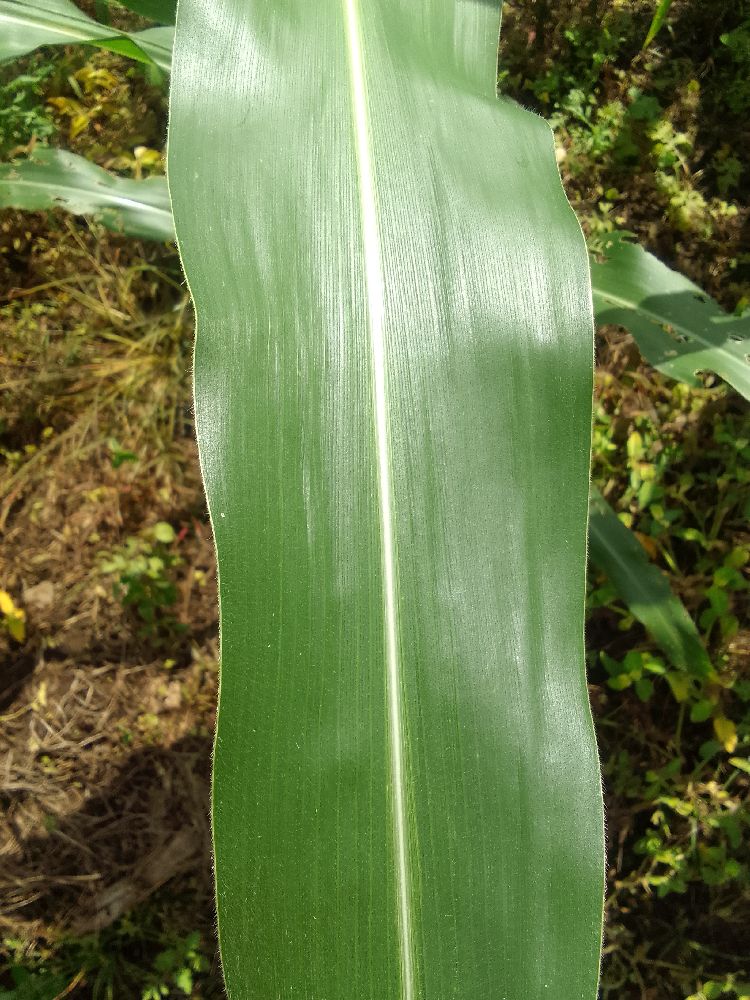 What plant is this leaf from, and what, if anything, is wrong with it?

maize, healthy
